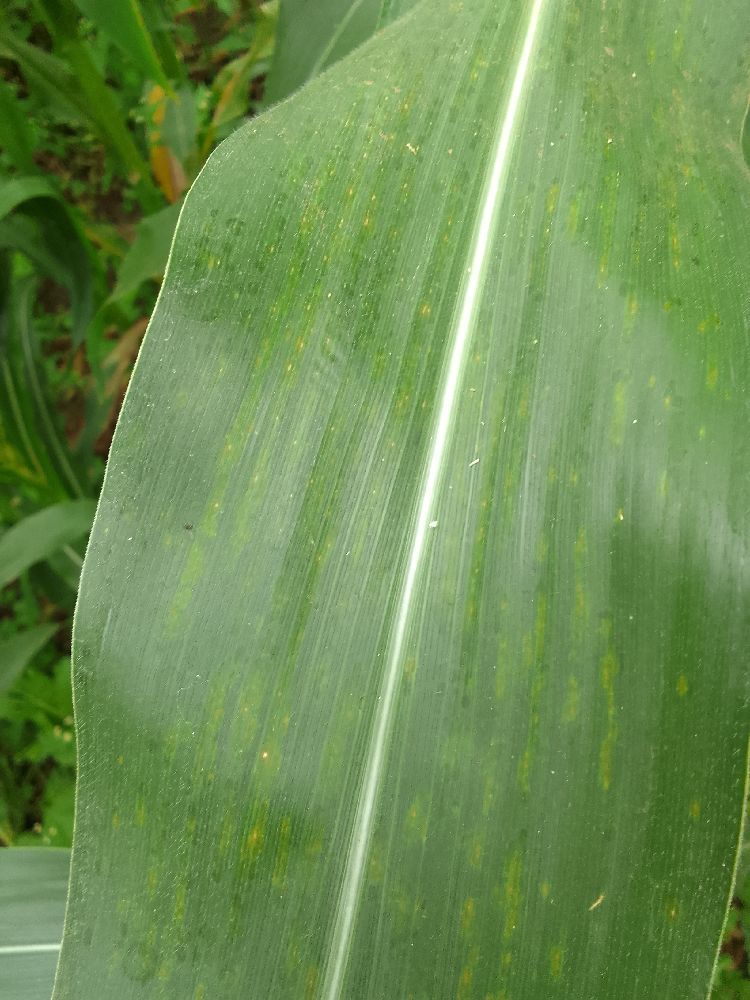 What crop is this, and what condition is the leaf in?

maize, healthy
